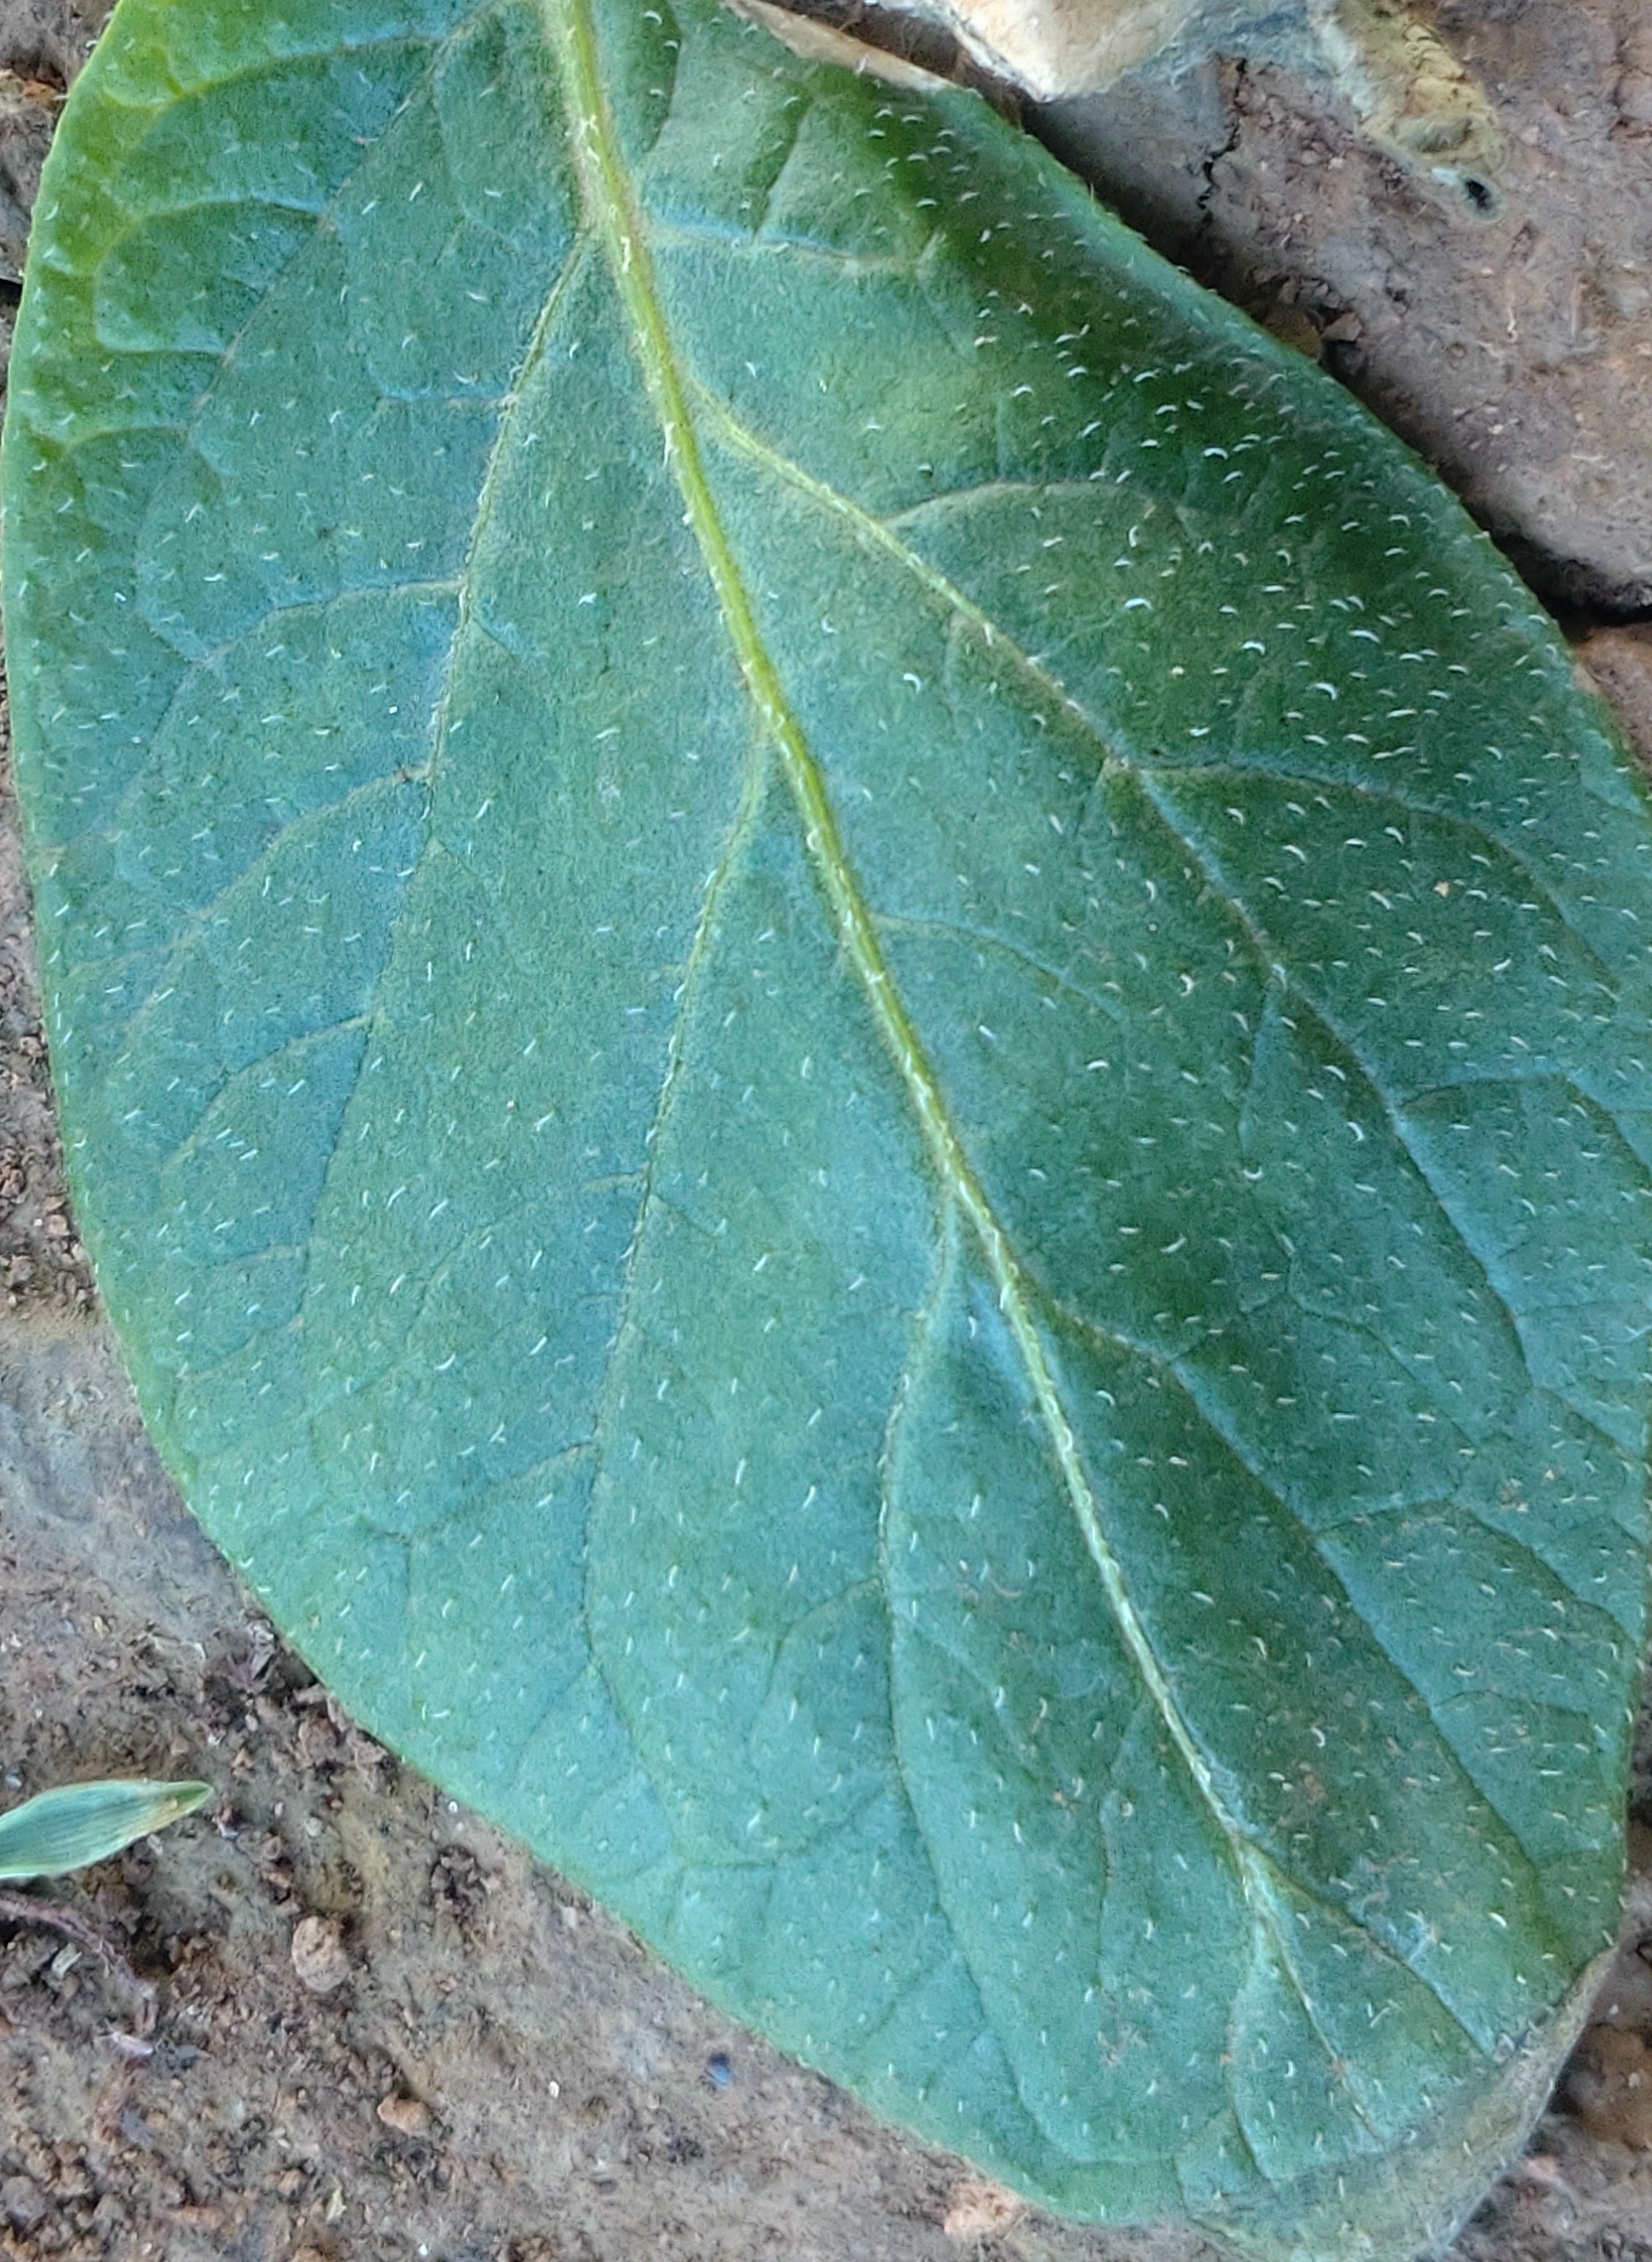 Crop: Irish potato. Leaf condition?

early blight
